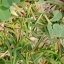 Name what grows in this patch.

unstructured weed
